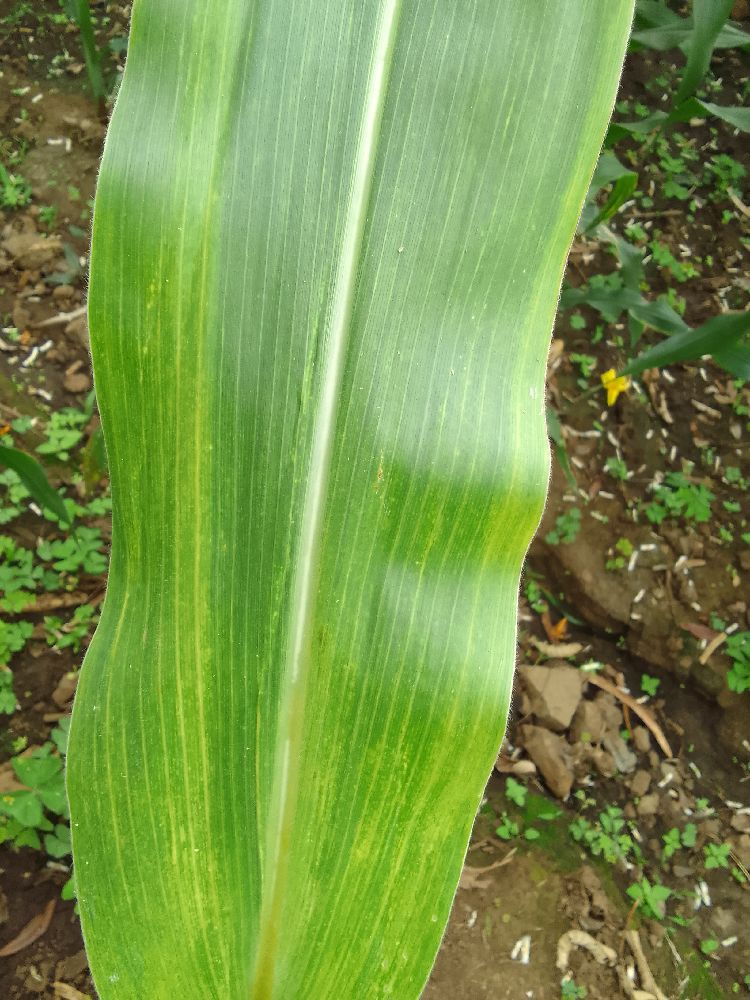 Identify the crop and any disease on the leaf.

maize, maize lethal necrosis
